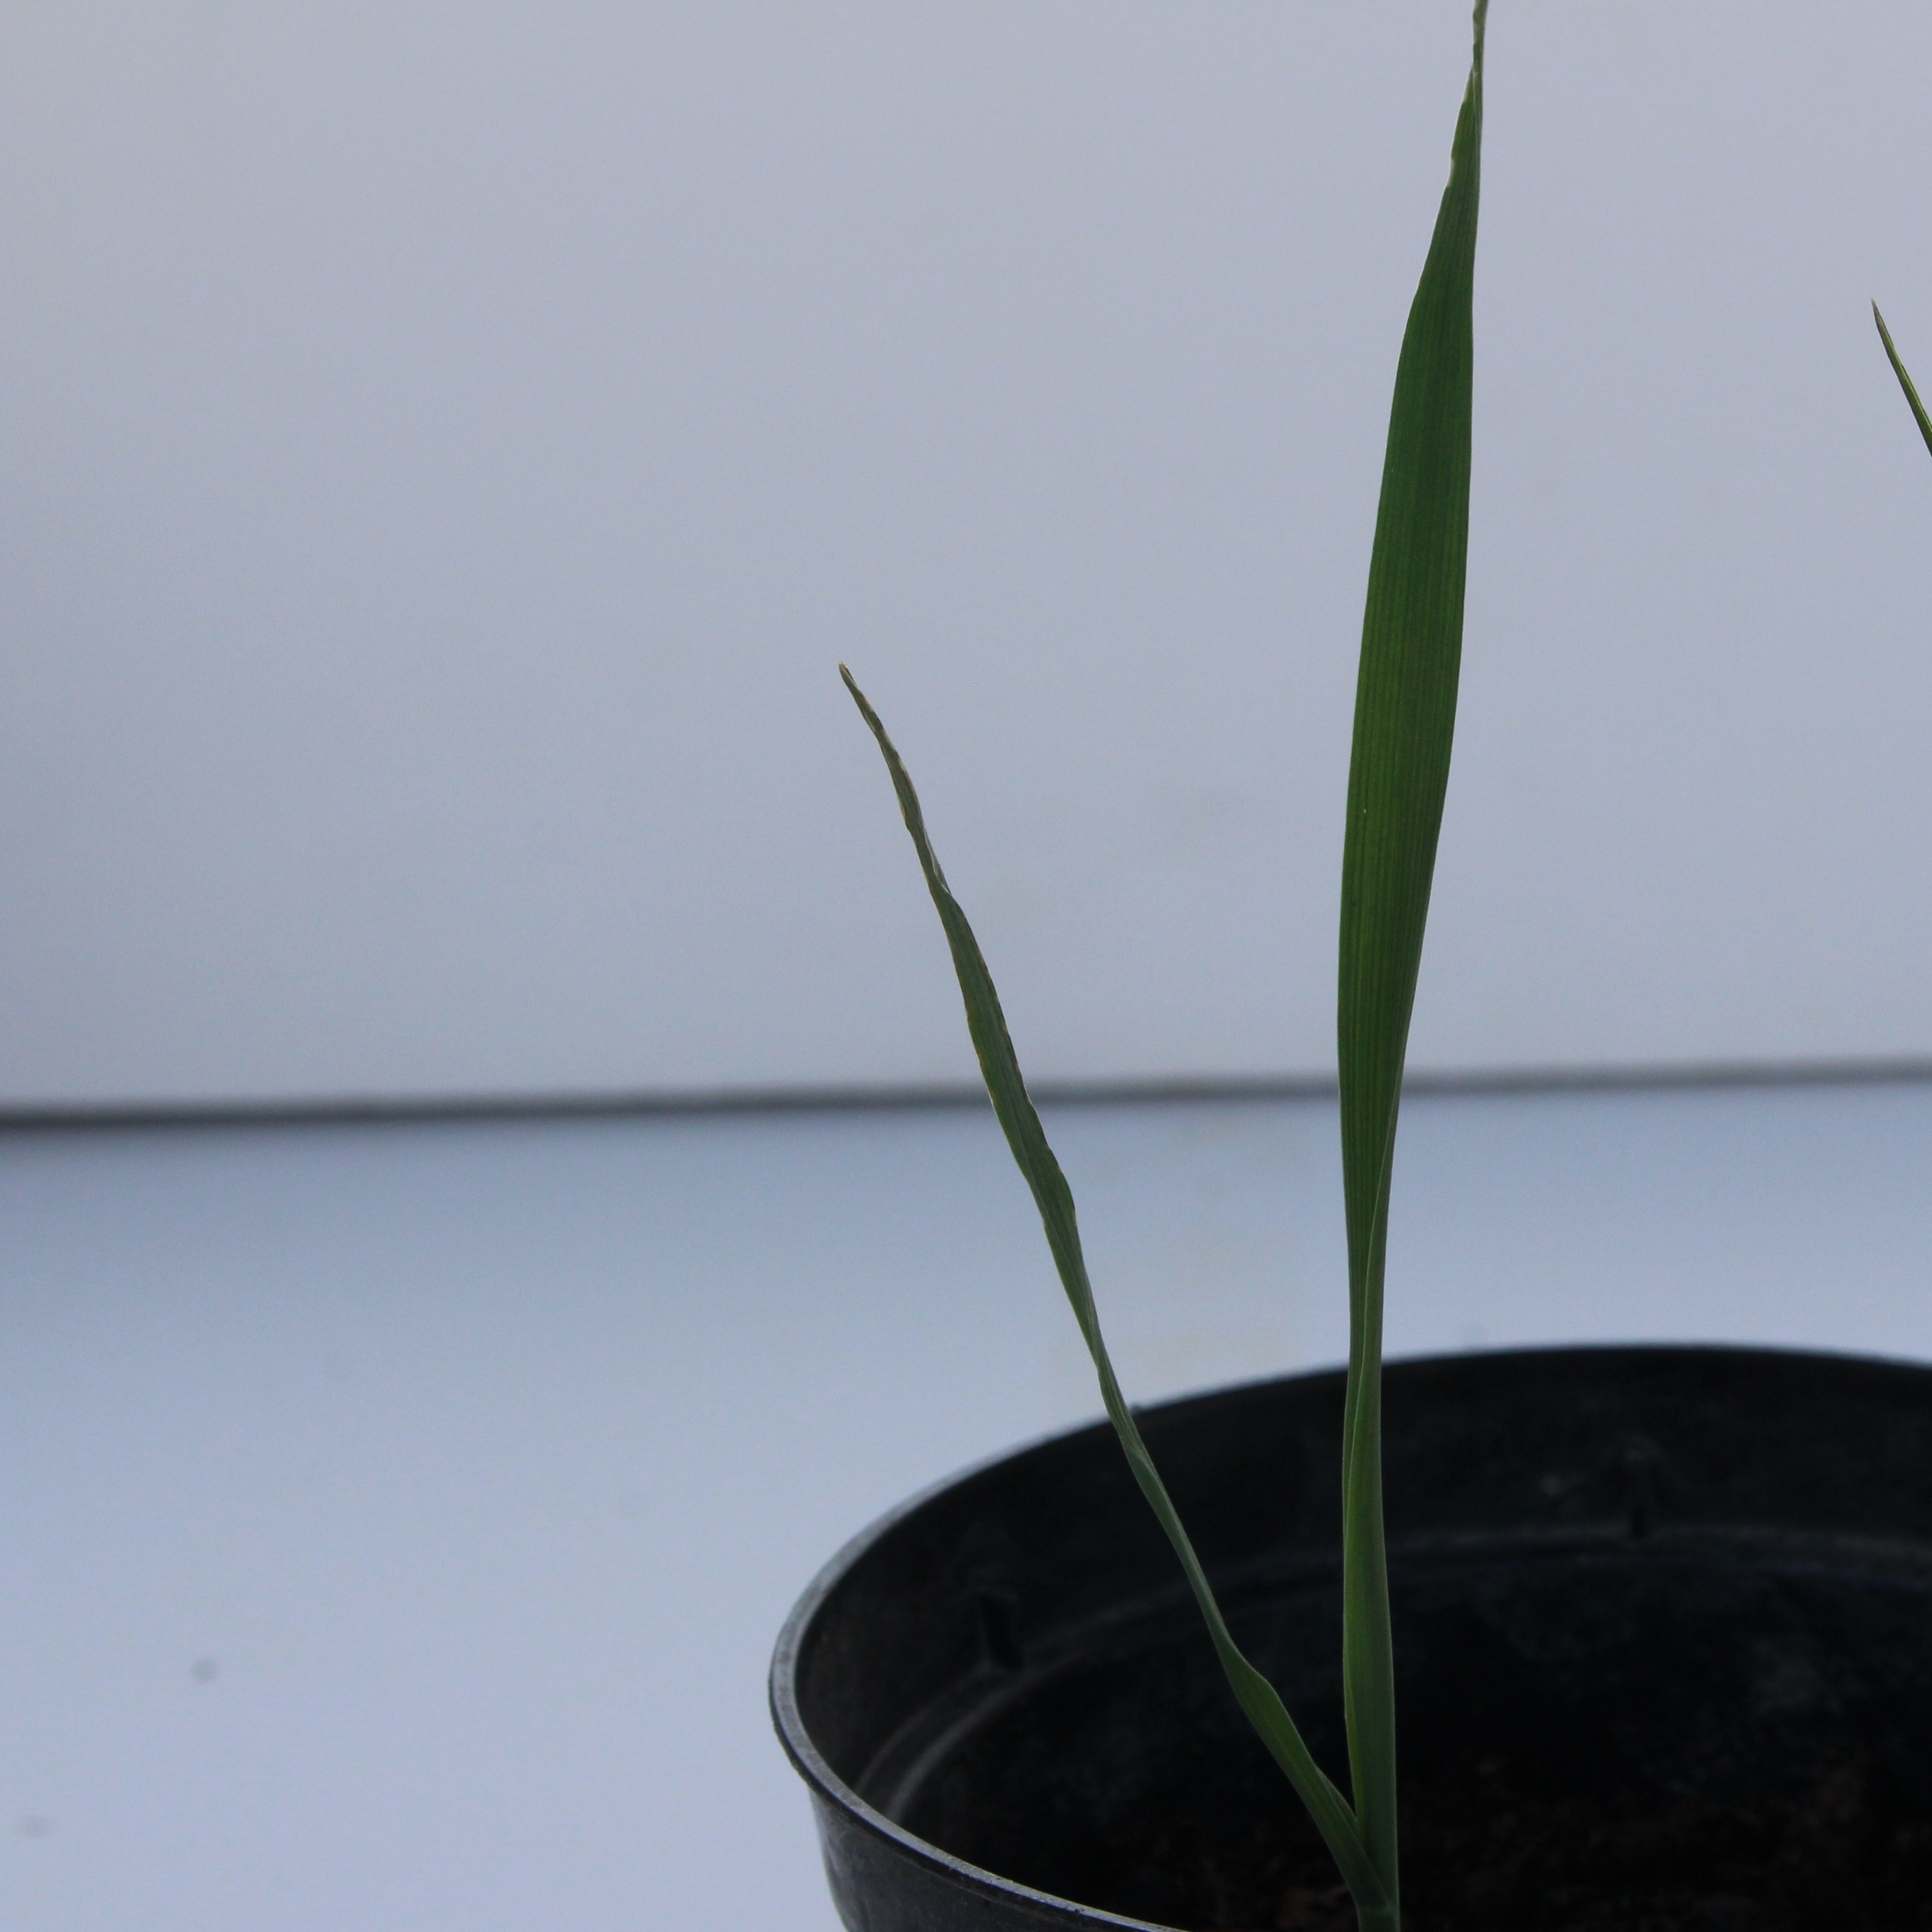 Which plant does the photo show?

Avena sterilis
